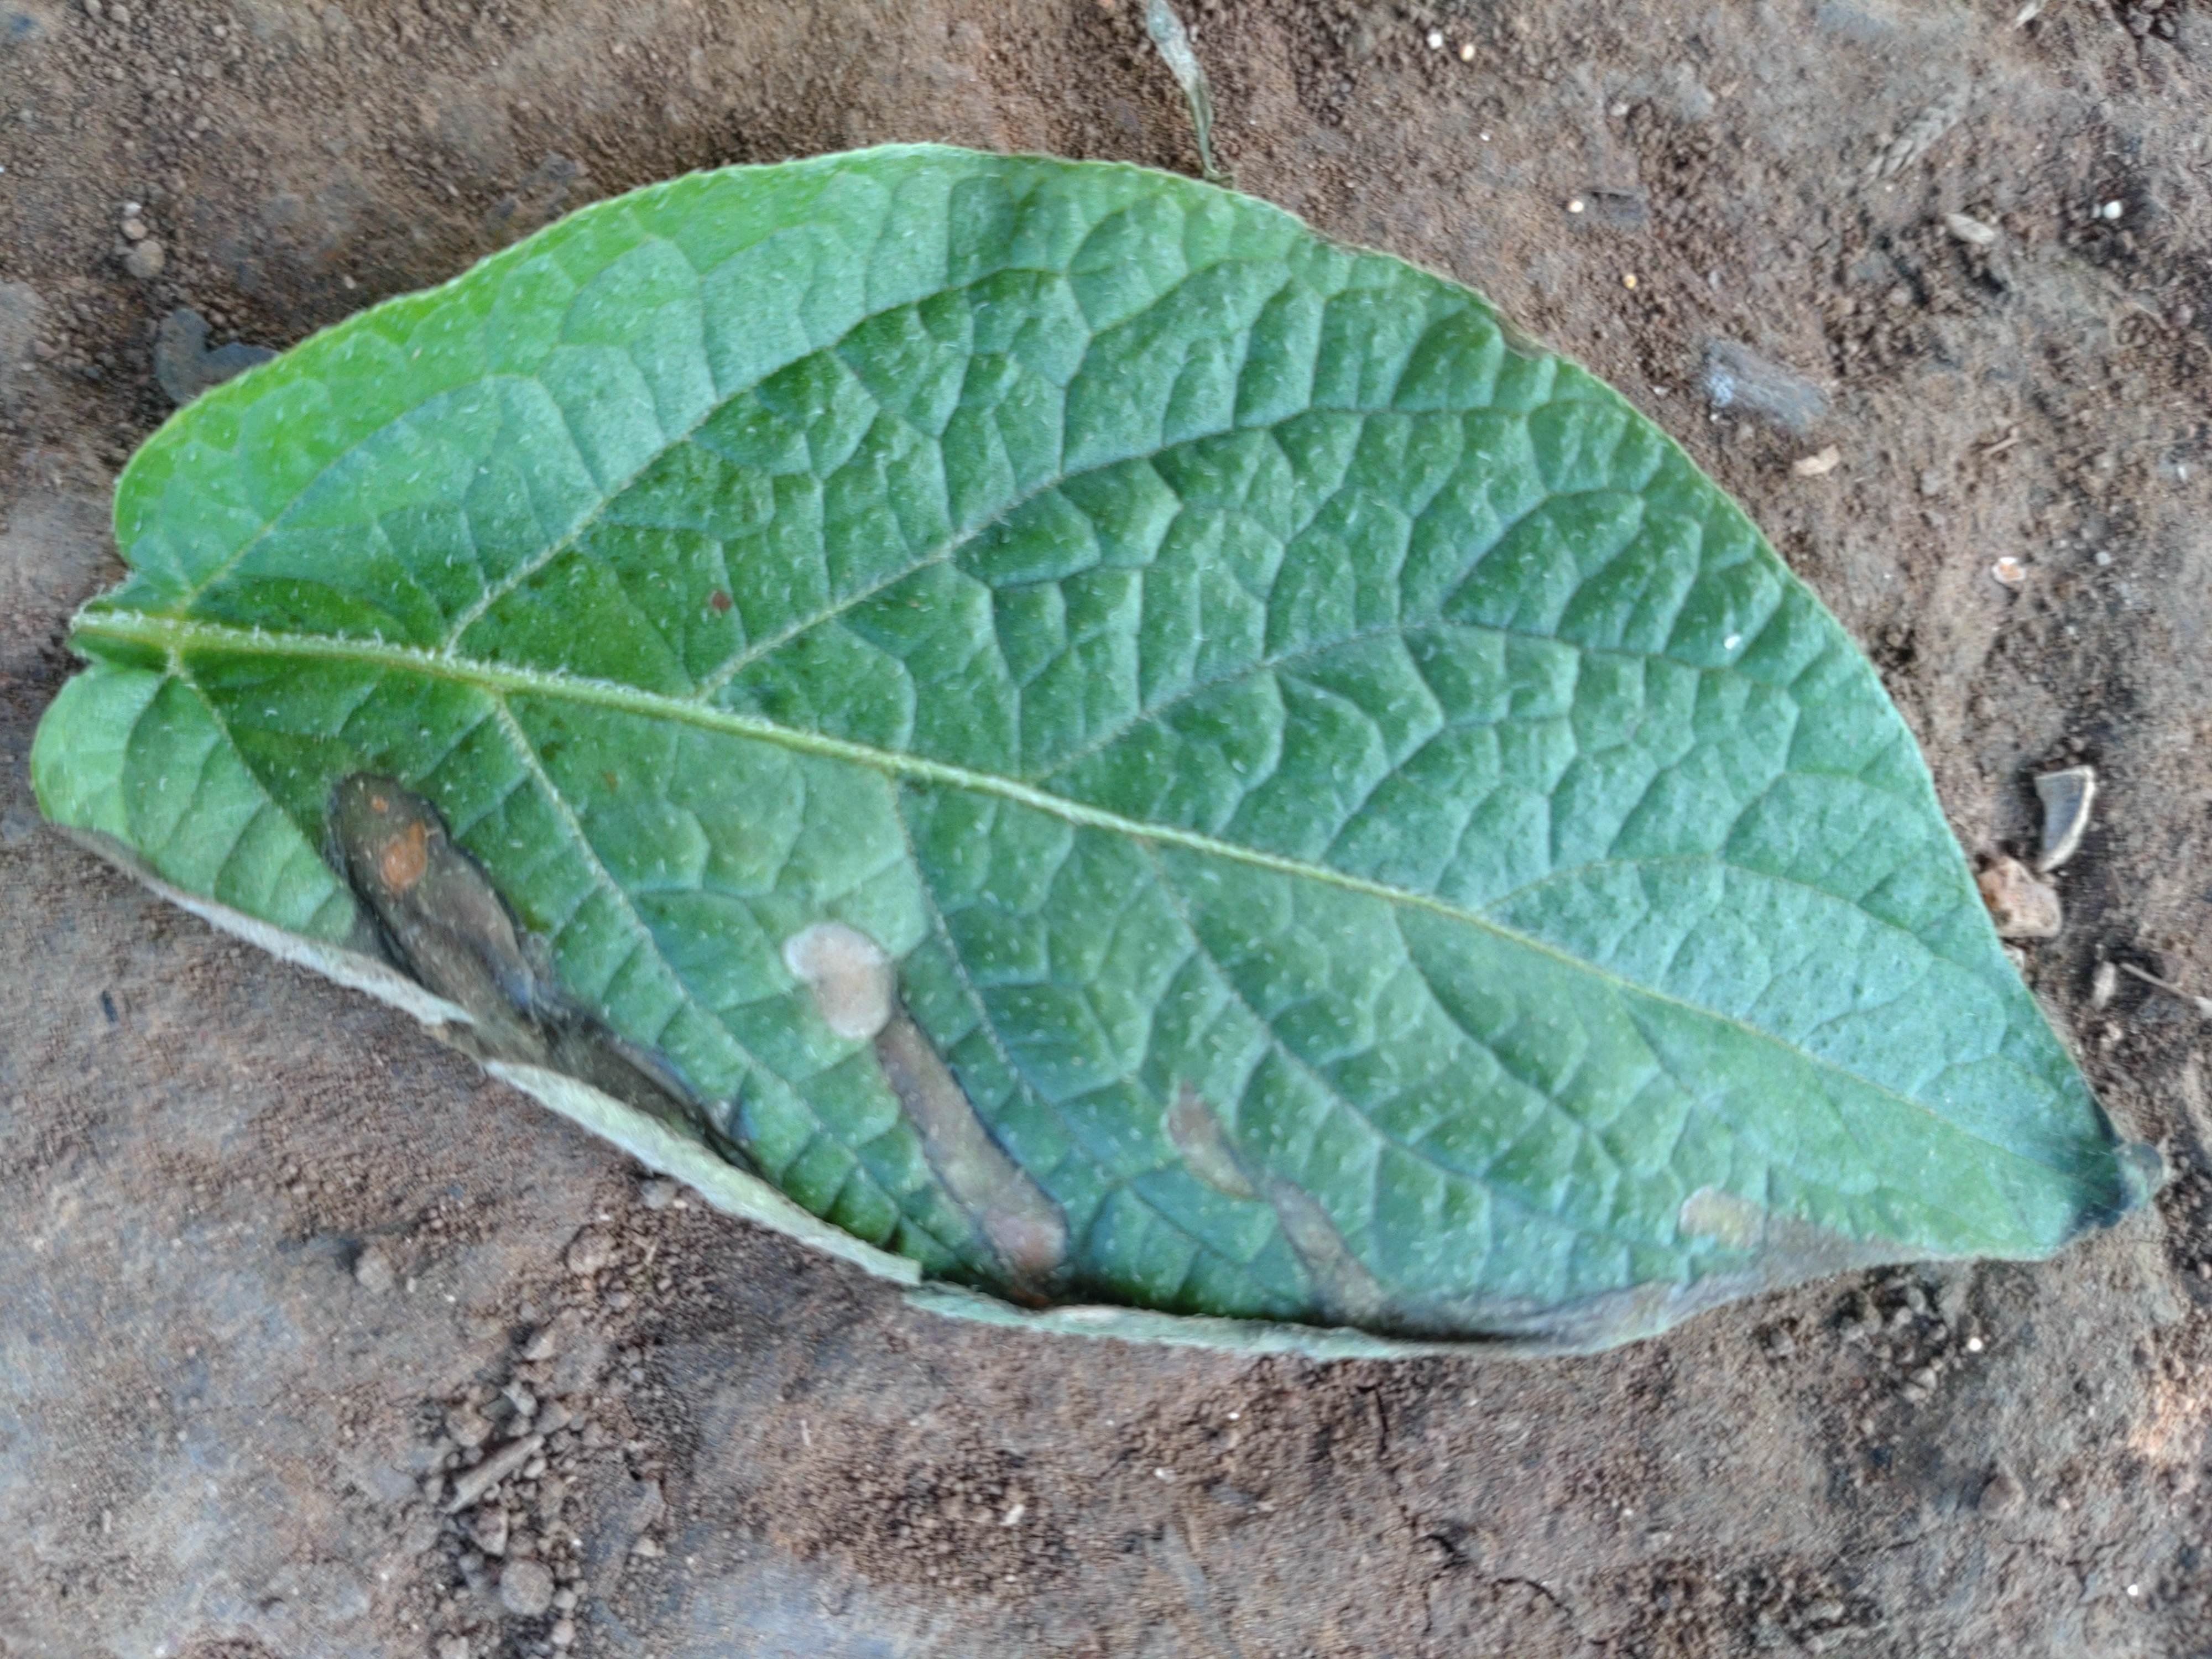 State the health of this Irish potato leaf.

early blight
